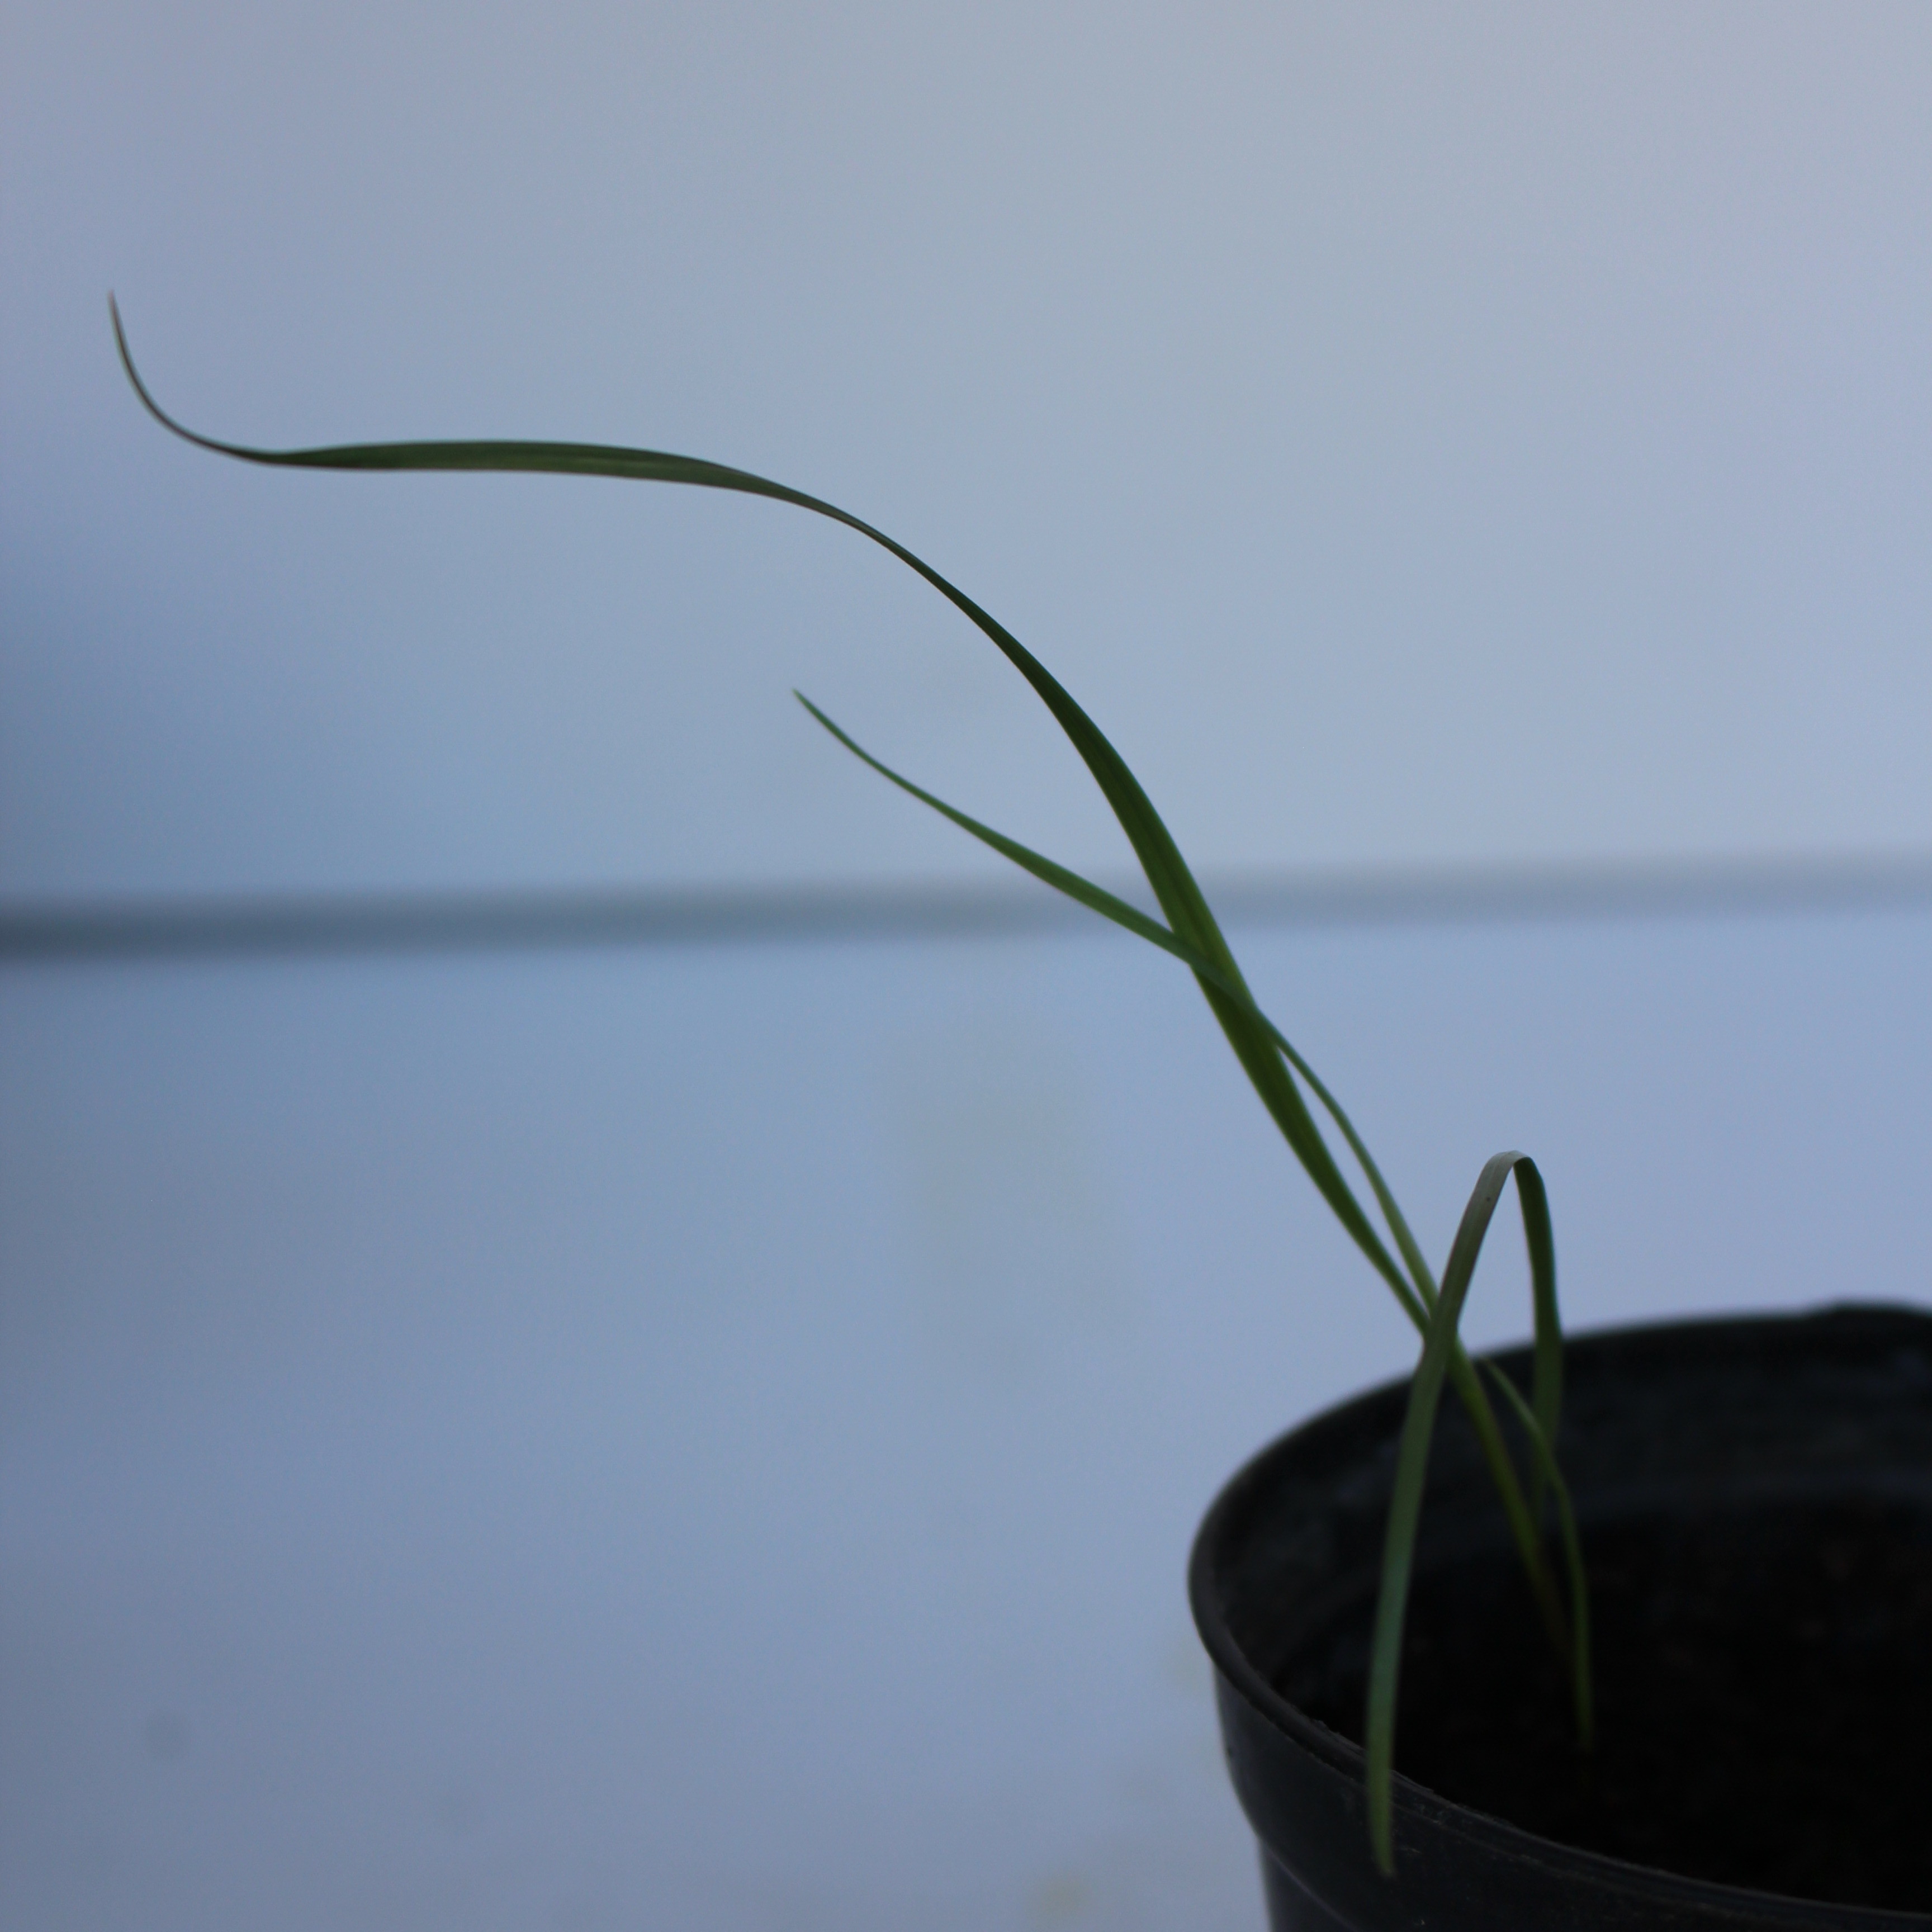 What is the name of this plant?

Lolium multiflorum
